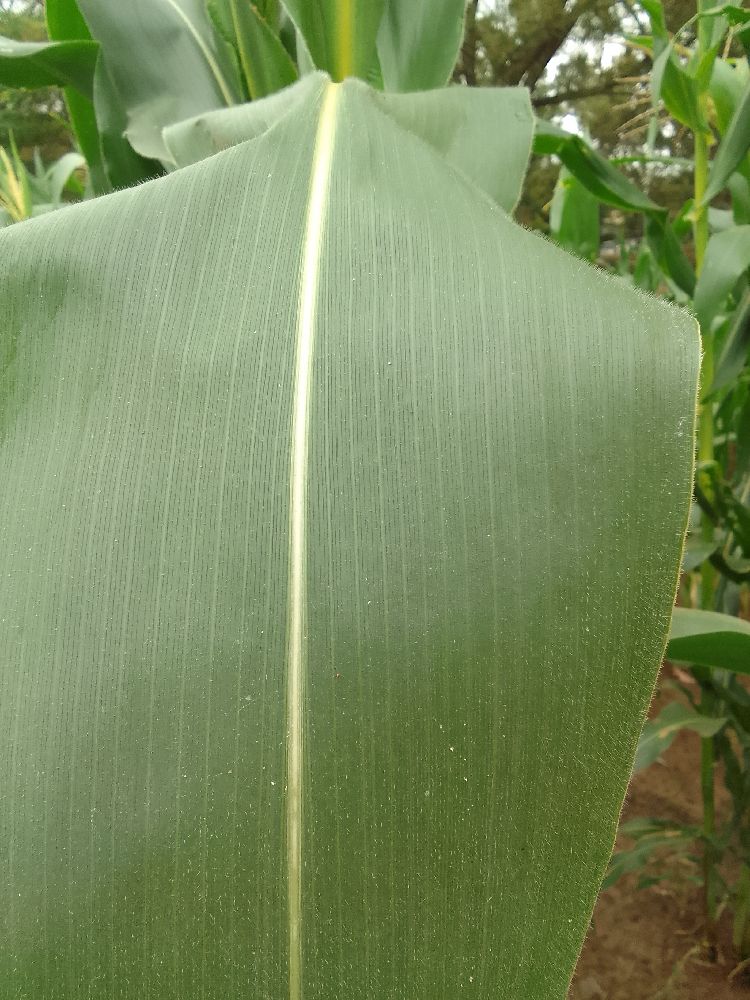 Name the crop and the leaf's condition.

maize, healthy
